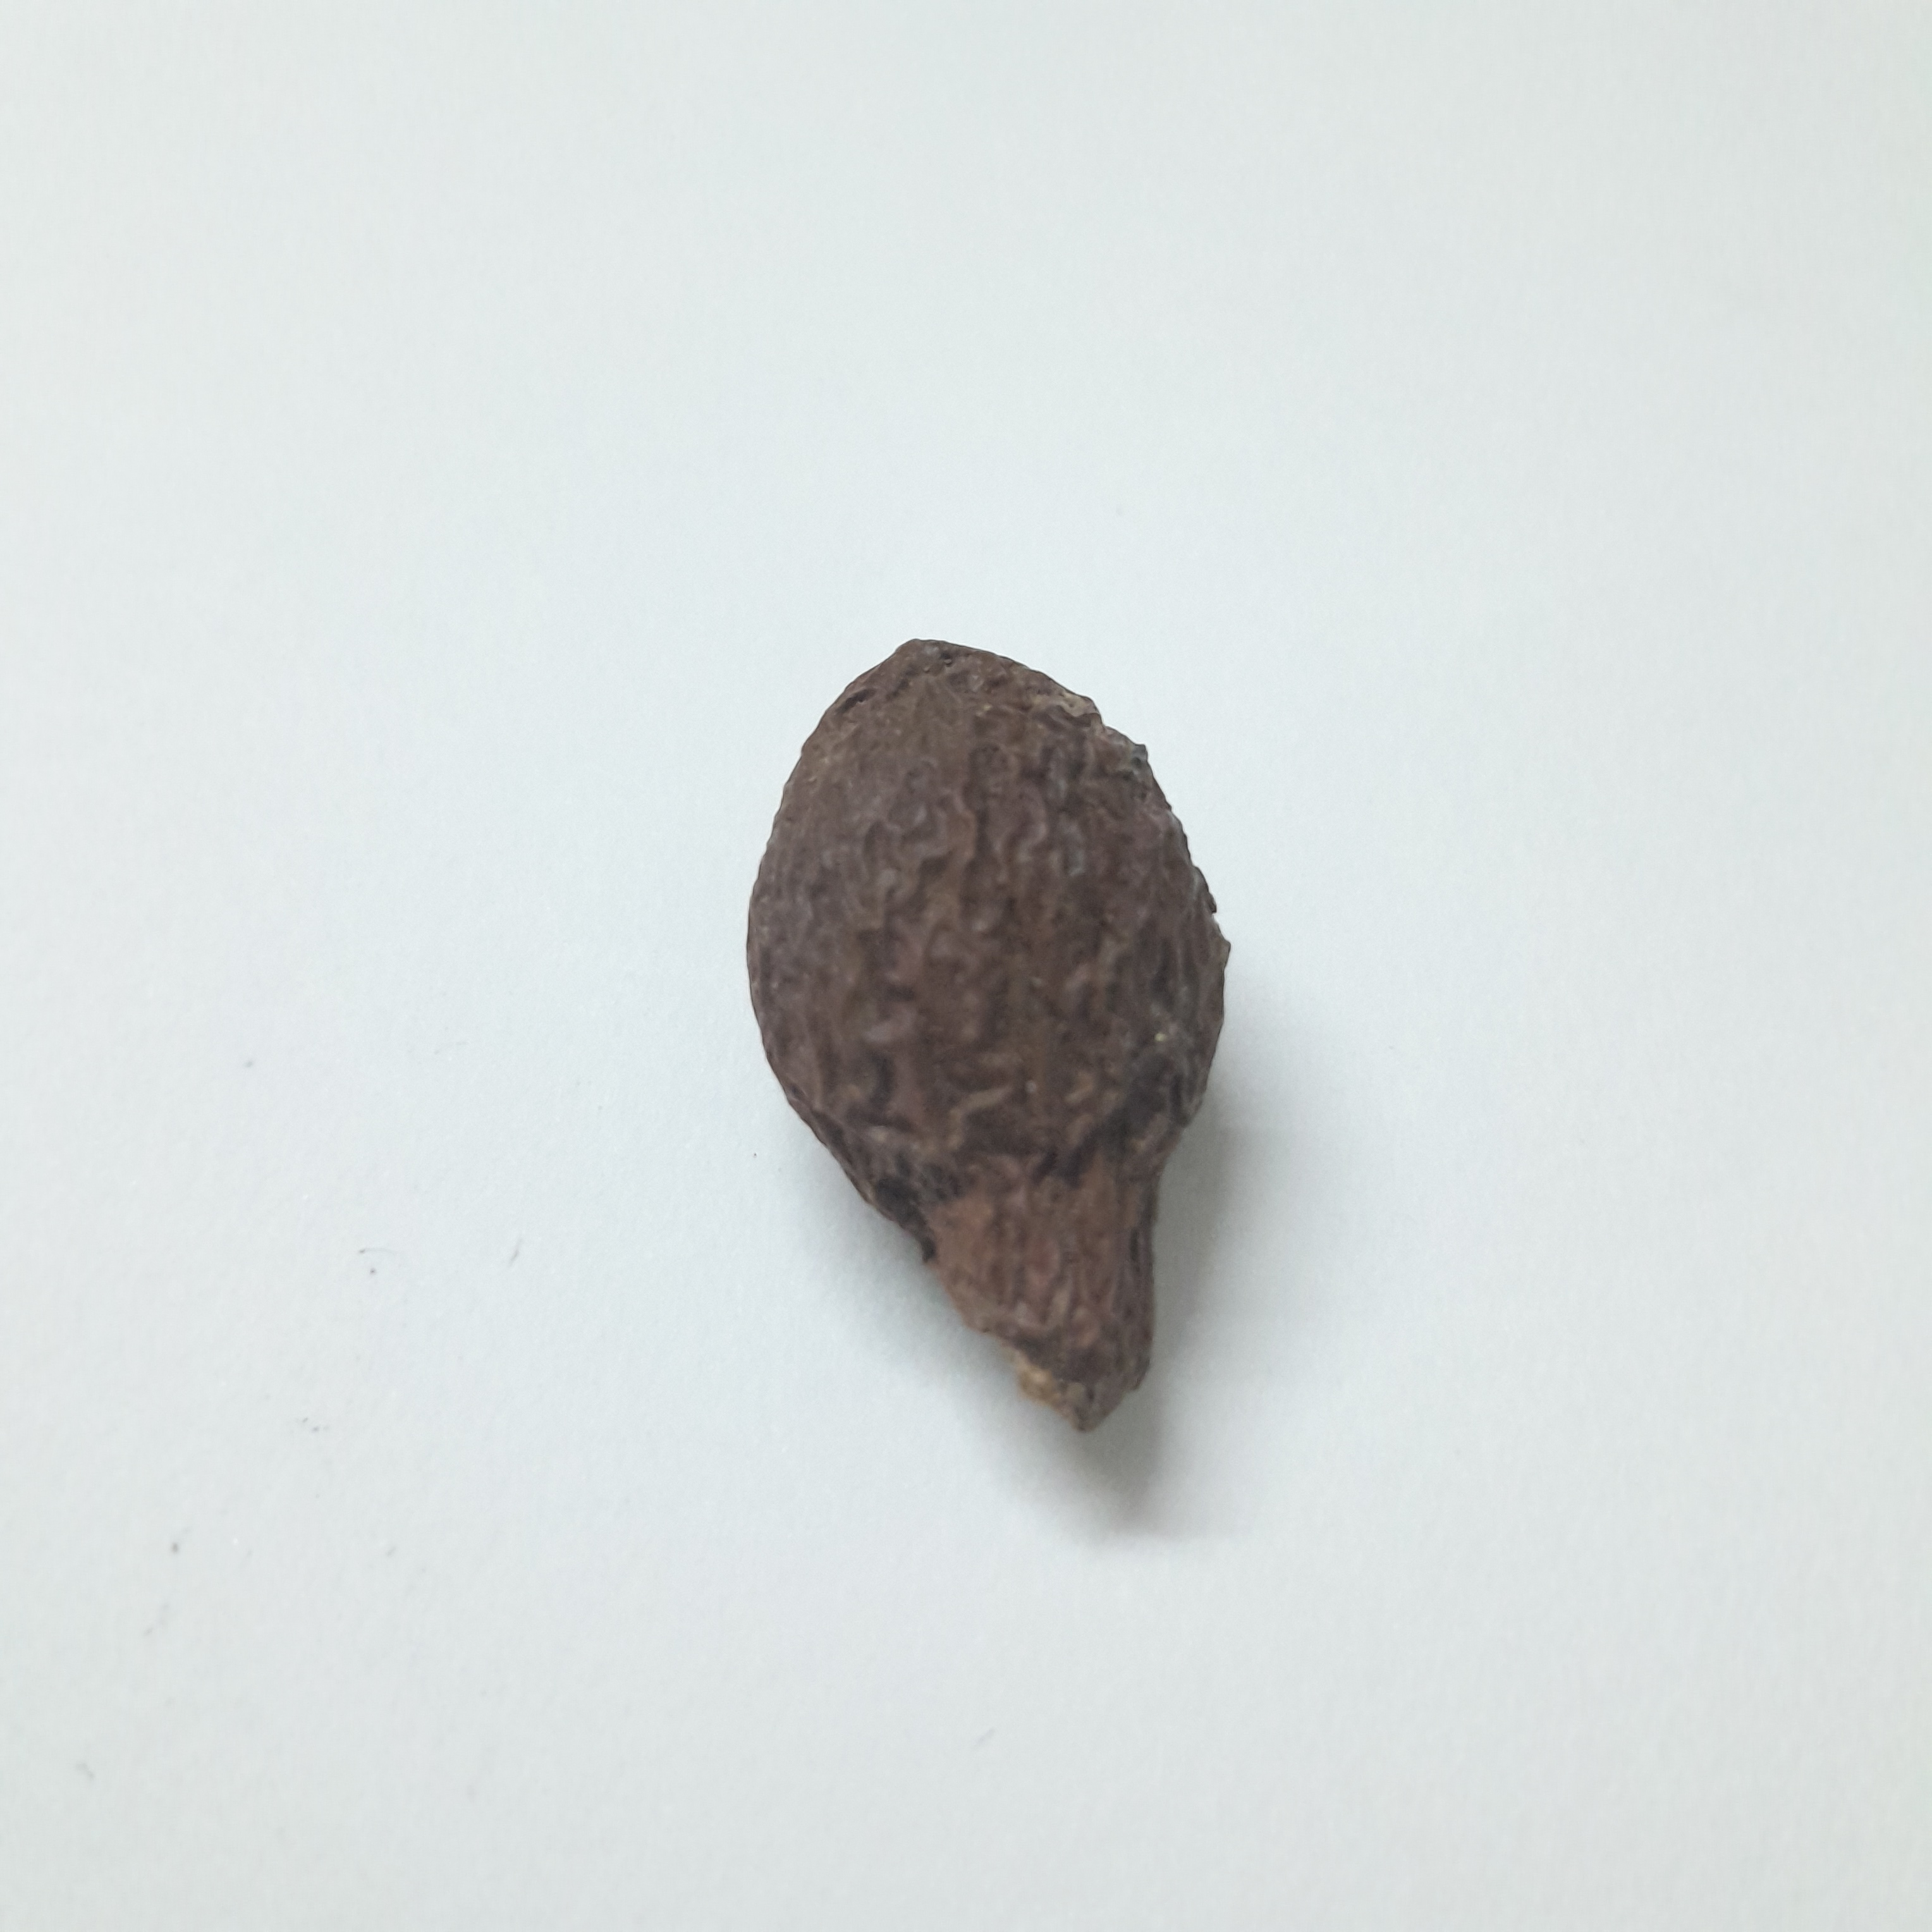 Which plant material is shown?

niranjanphal
